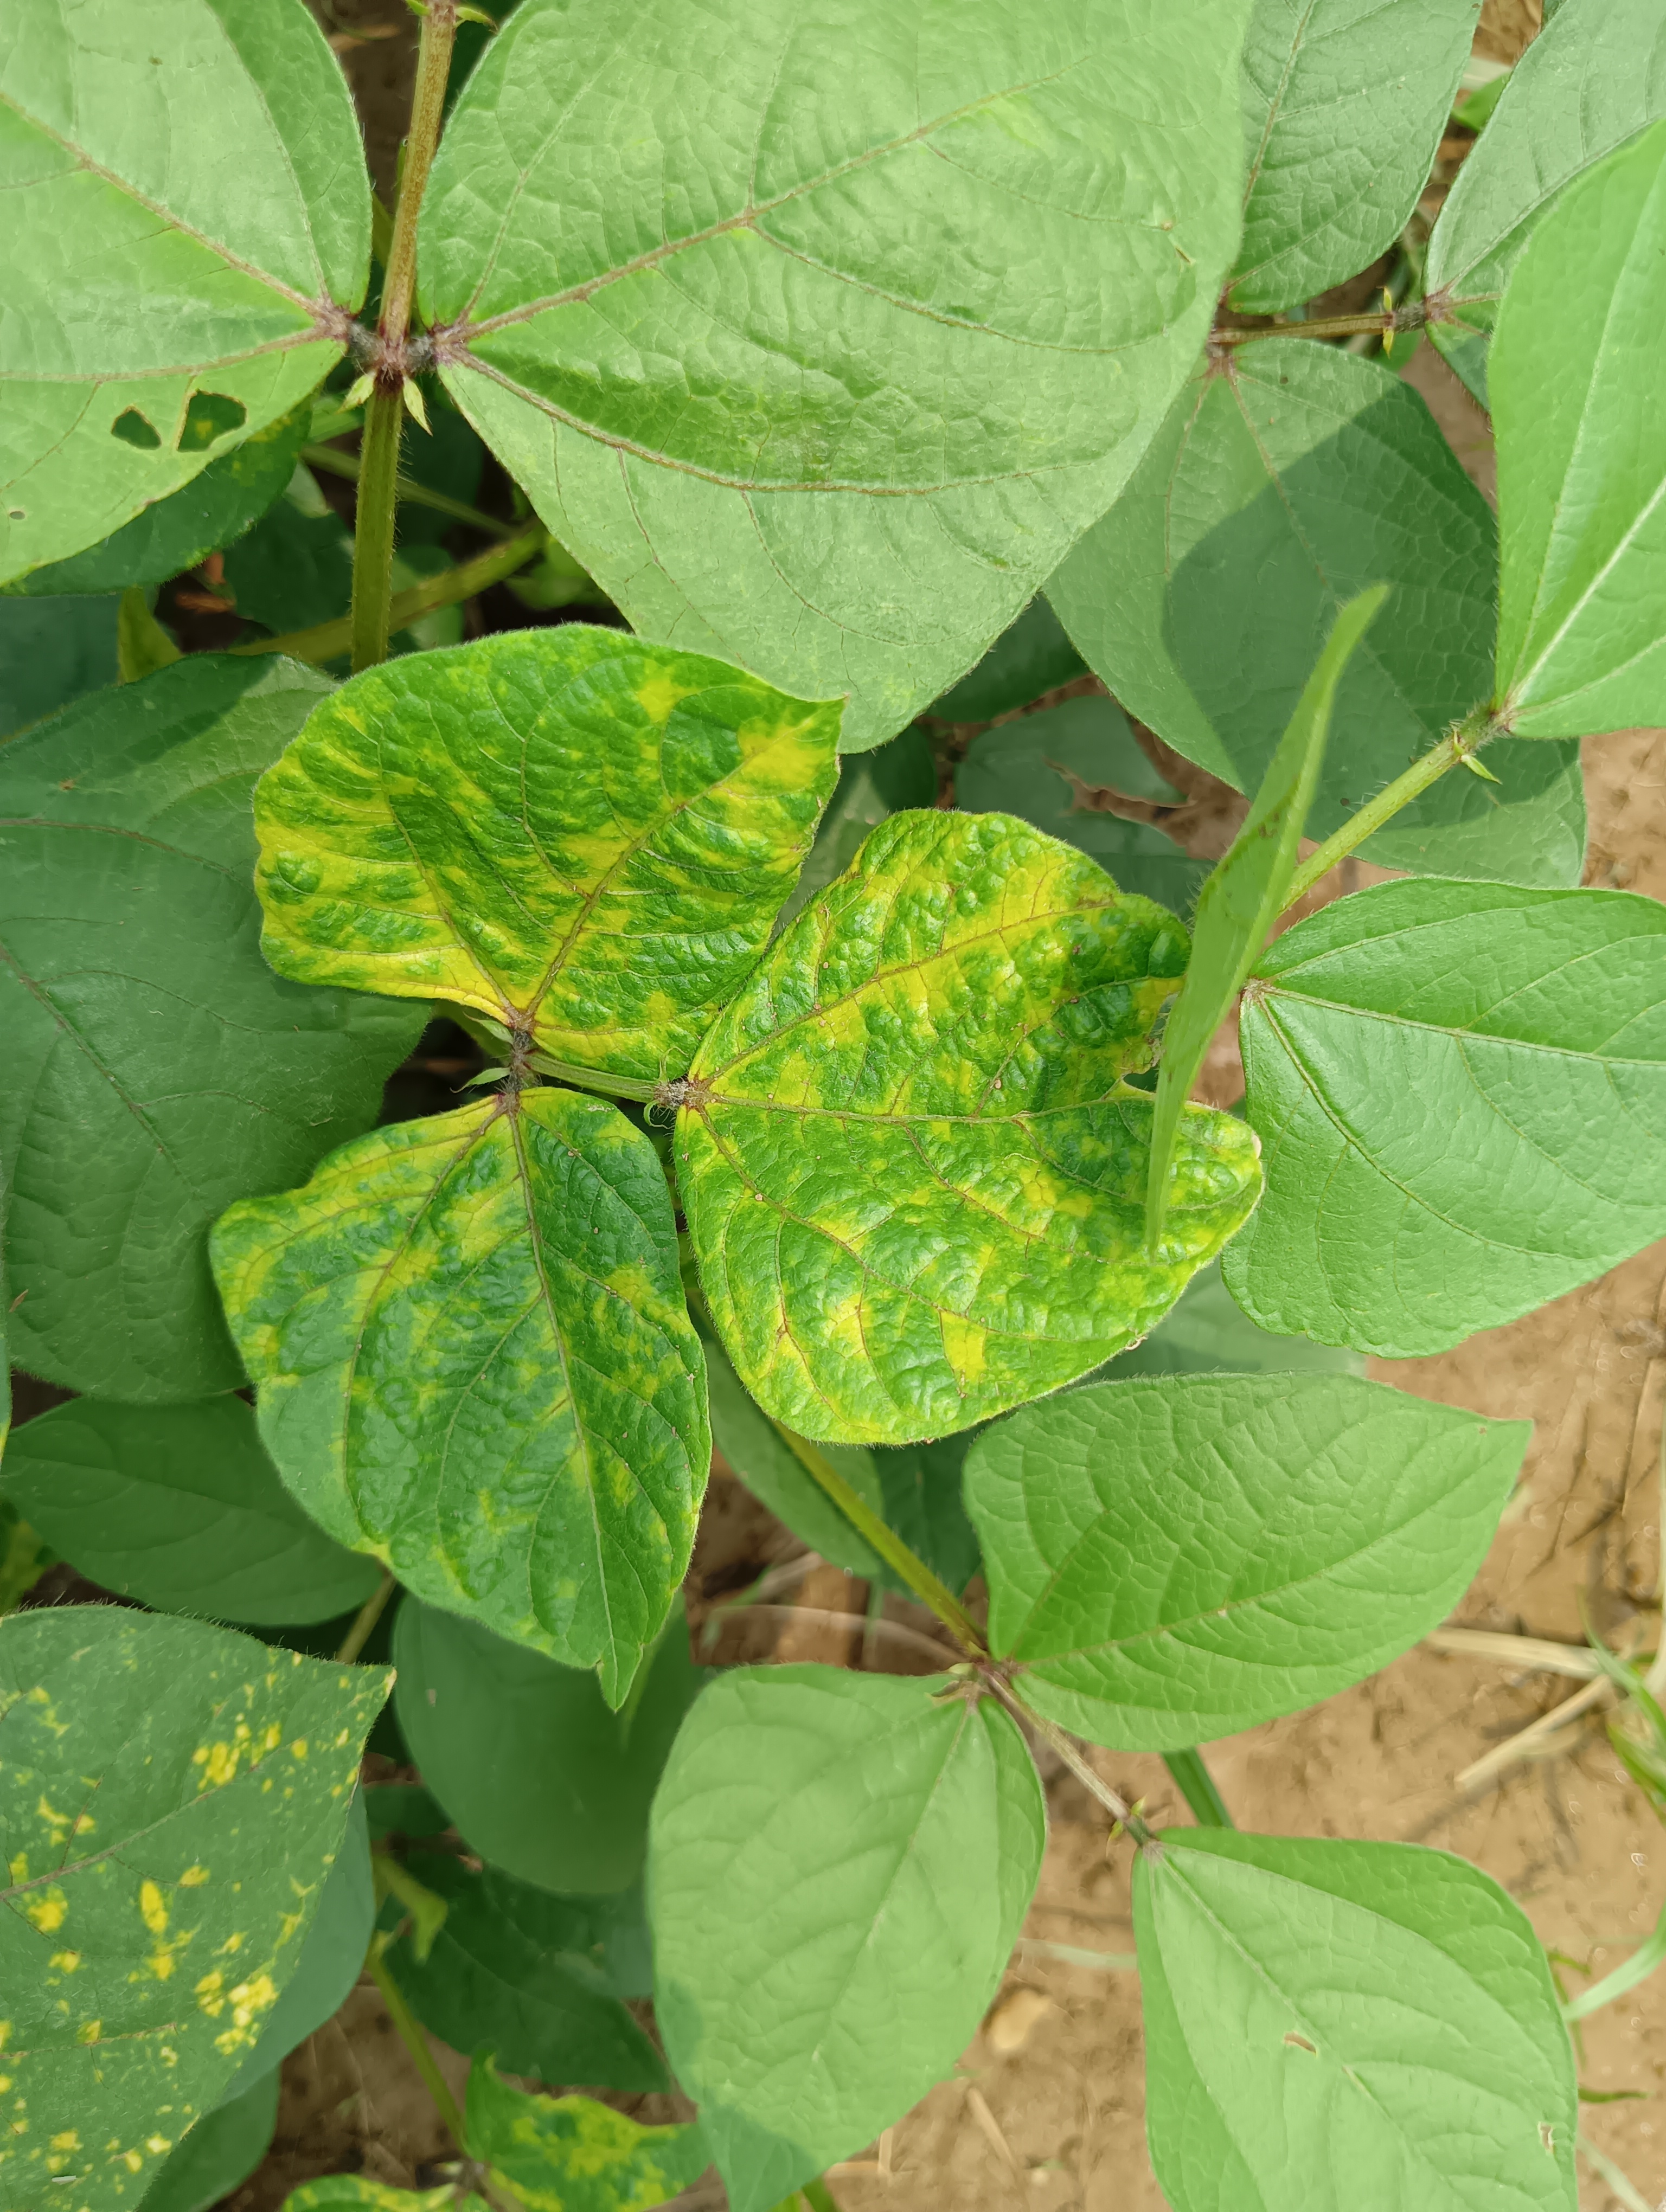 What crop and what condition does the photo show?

mungbean, yellow mosaic
